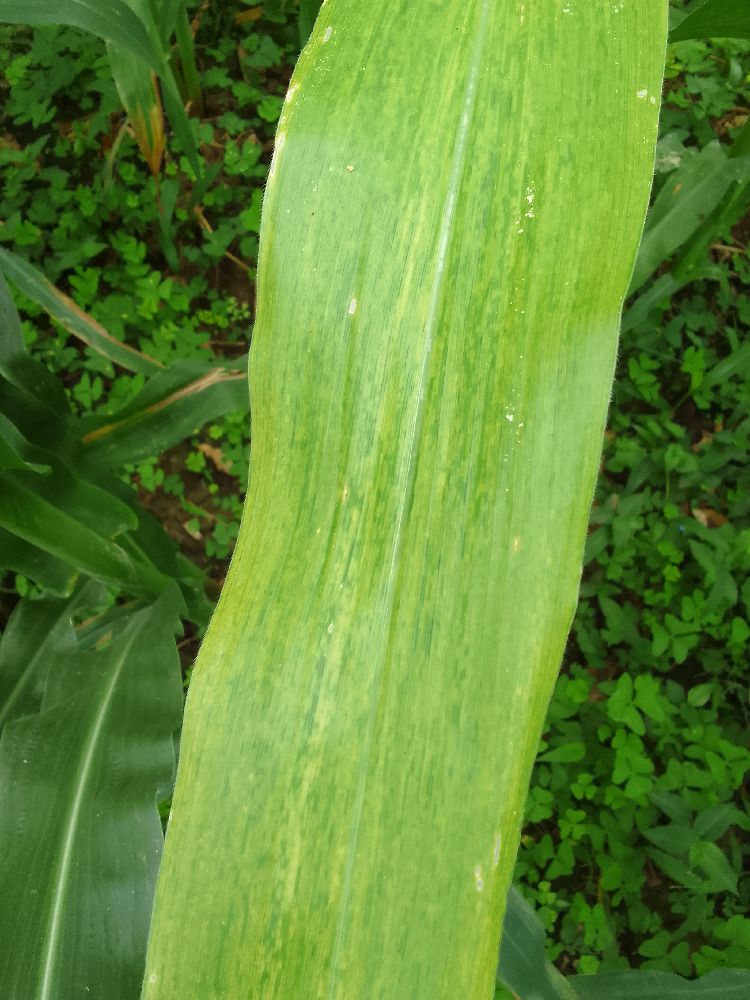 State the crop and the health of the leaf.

maize, maize lethal necrosis
